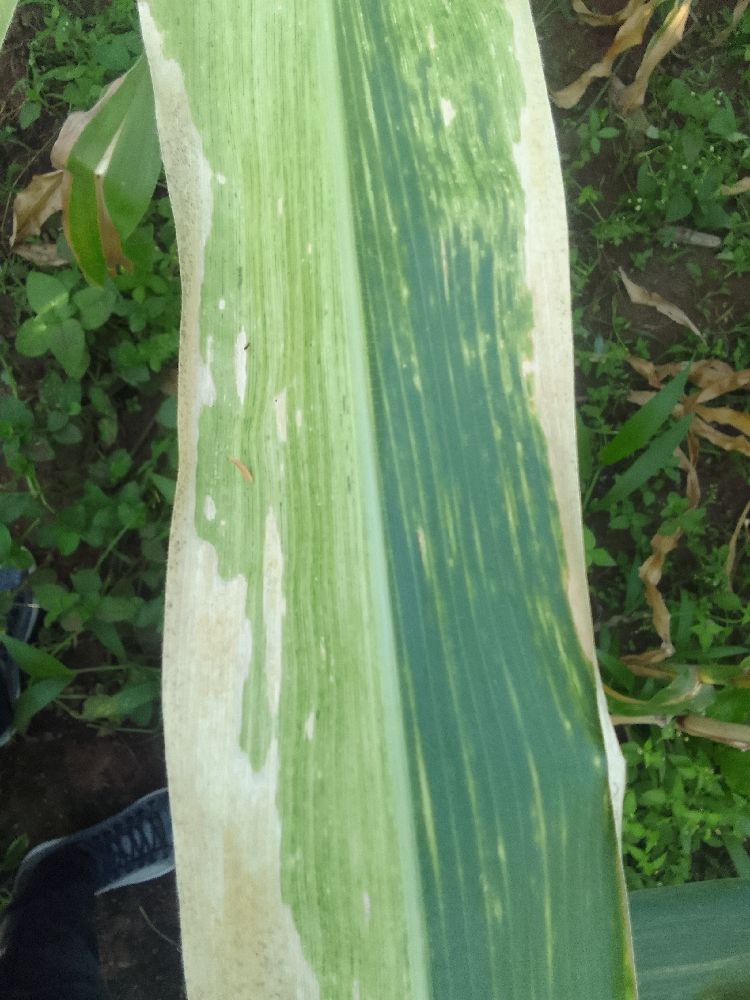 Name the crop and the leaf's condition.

maize, maize lethal necrosis
